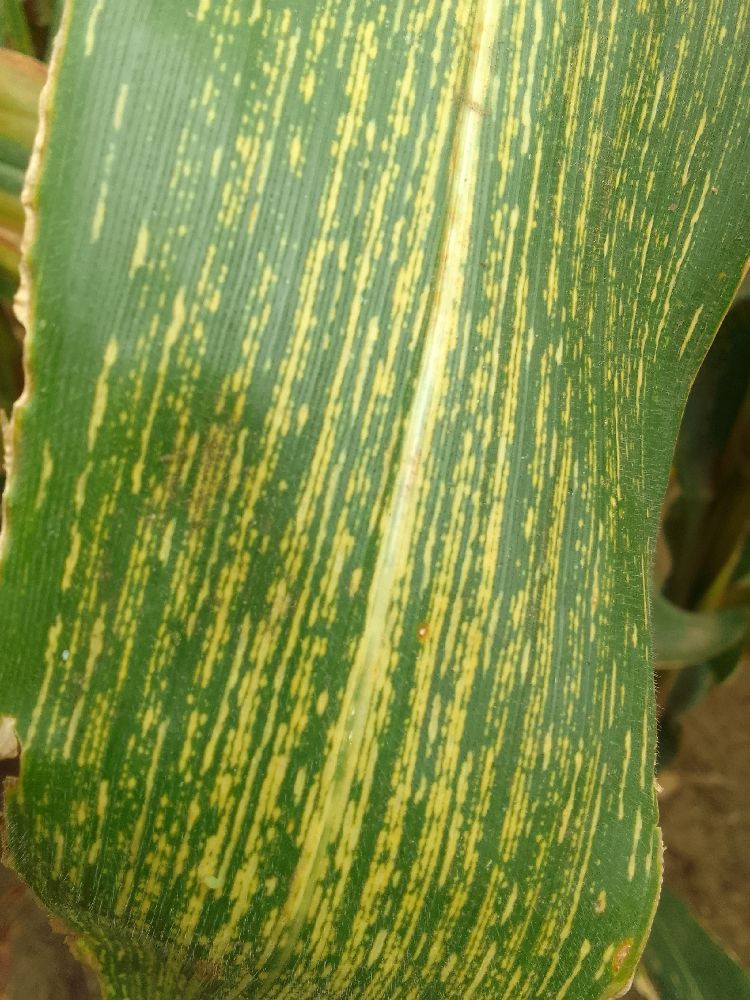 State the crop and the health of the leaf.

maize, maize streak virus
